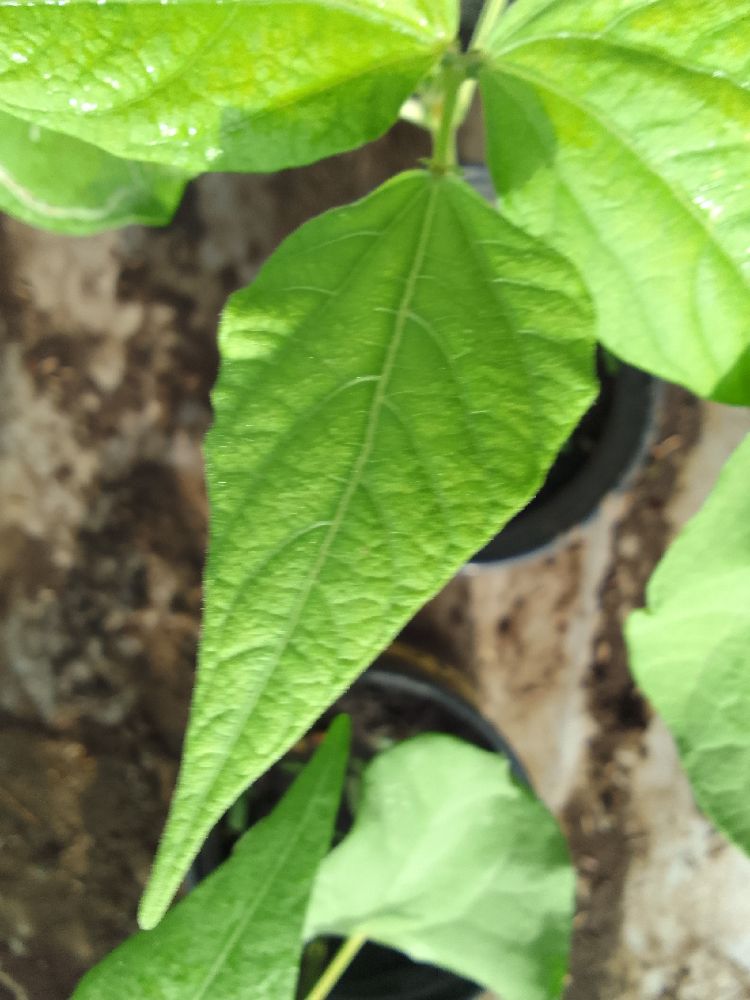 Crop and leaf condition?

common bean, healthy
